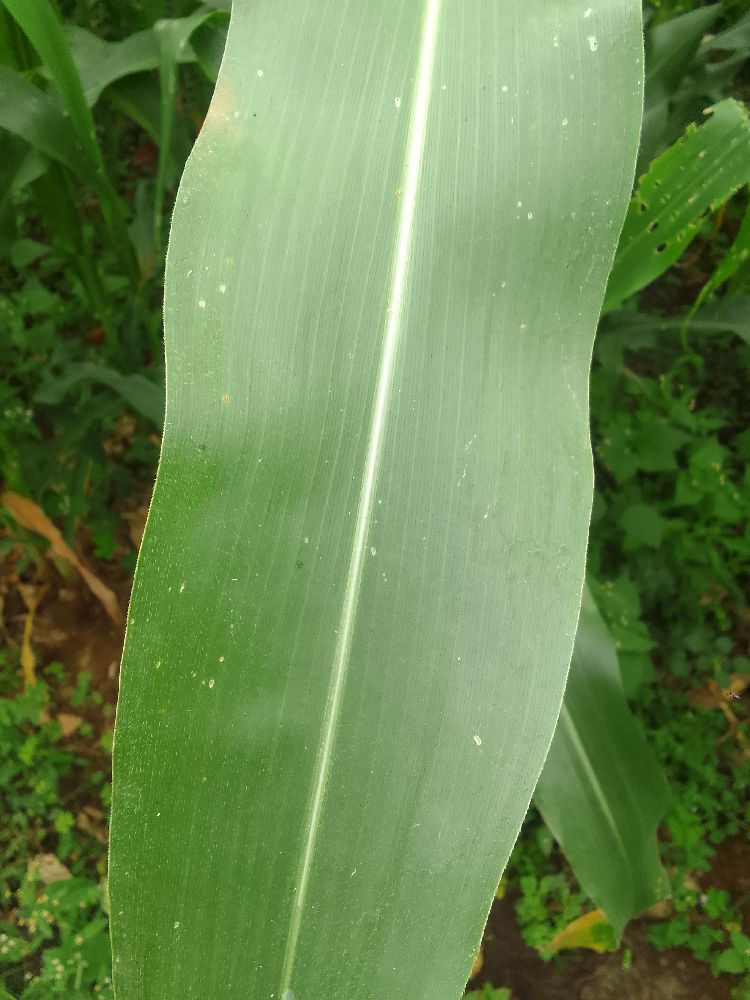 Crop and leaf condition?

maize, healthy
